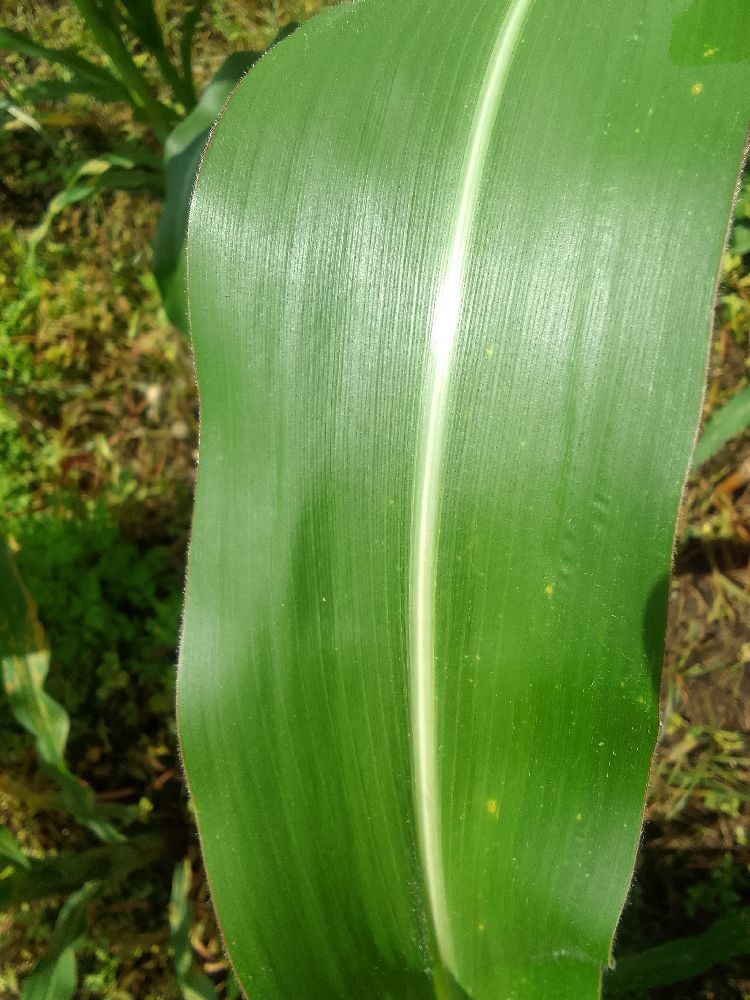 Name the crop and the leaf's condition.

maize, healthy
